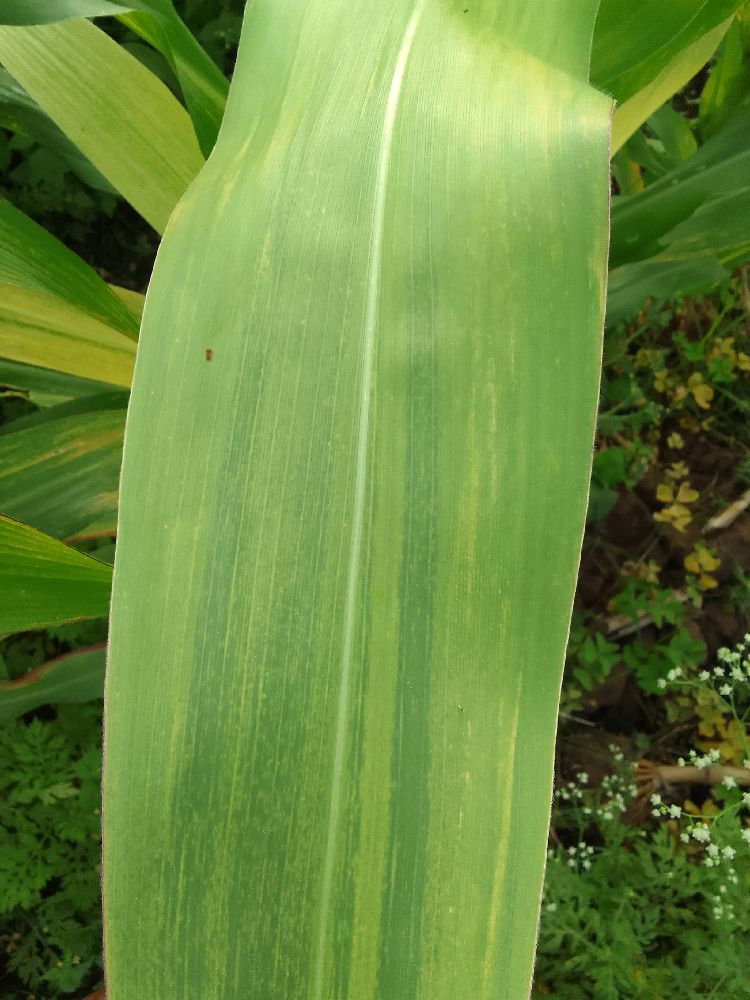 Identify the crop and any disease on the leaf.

maize, maize lethal necrosis
